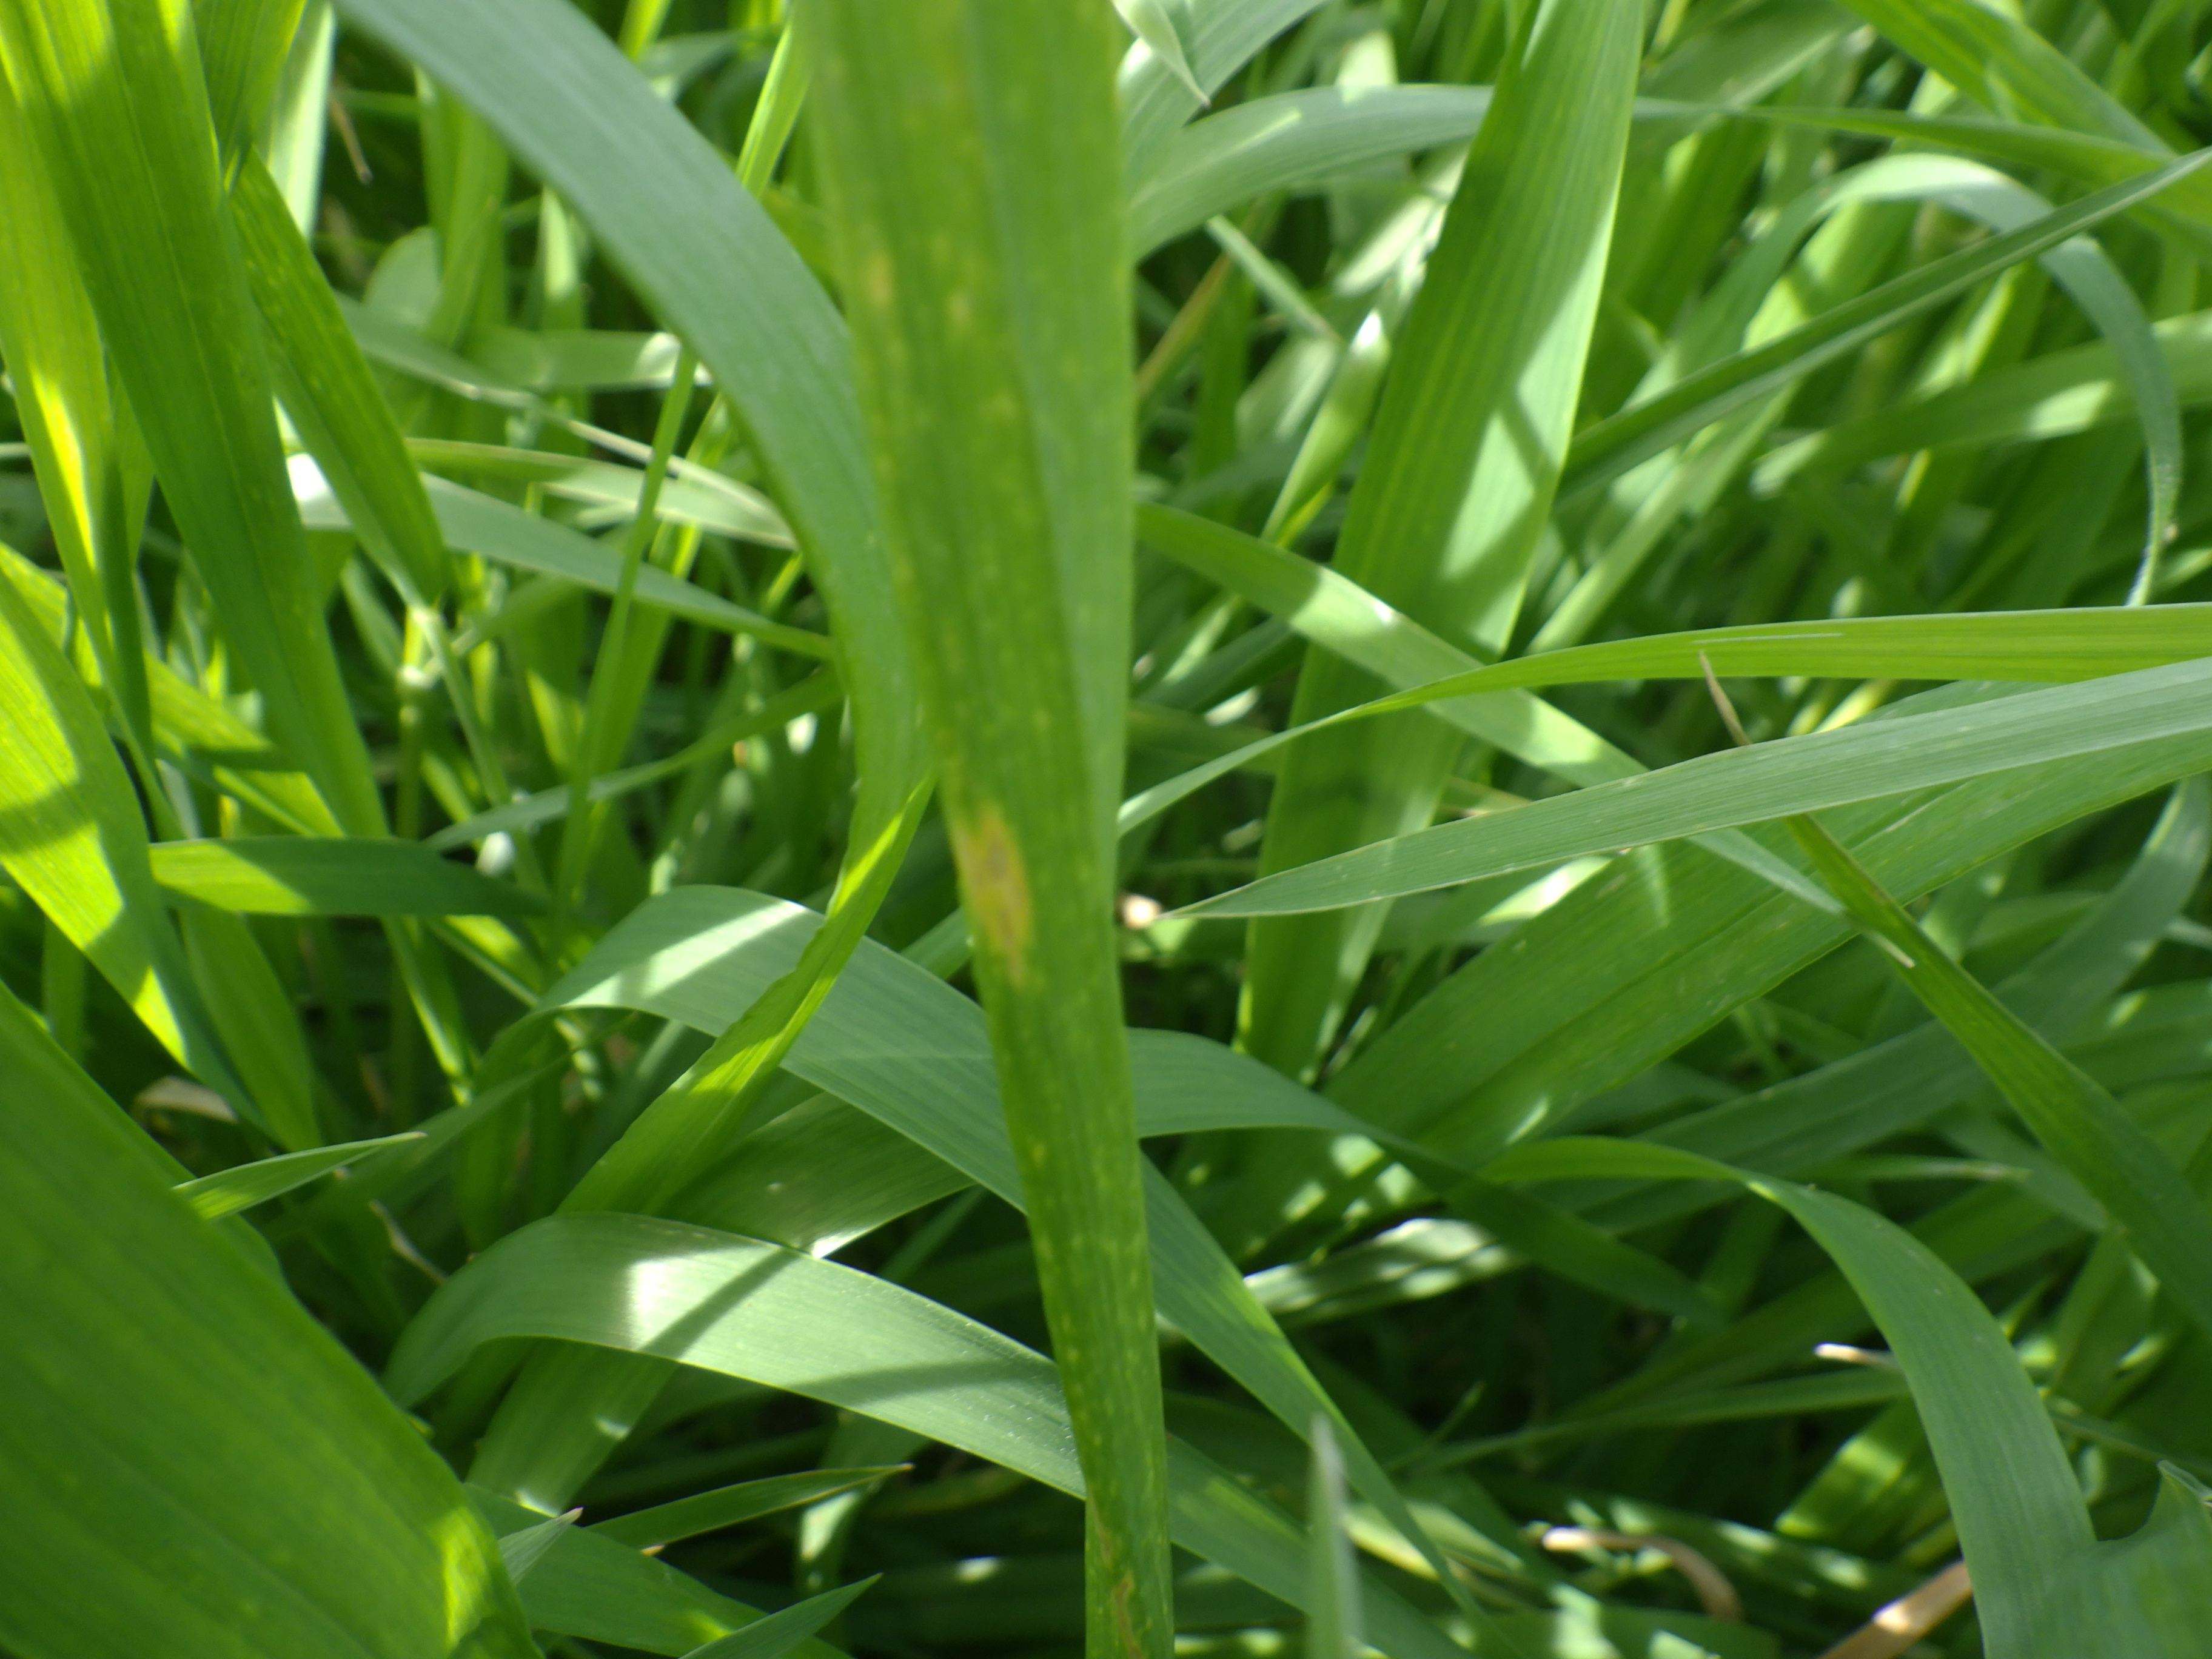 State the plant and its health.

wheat, septoria
